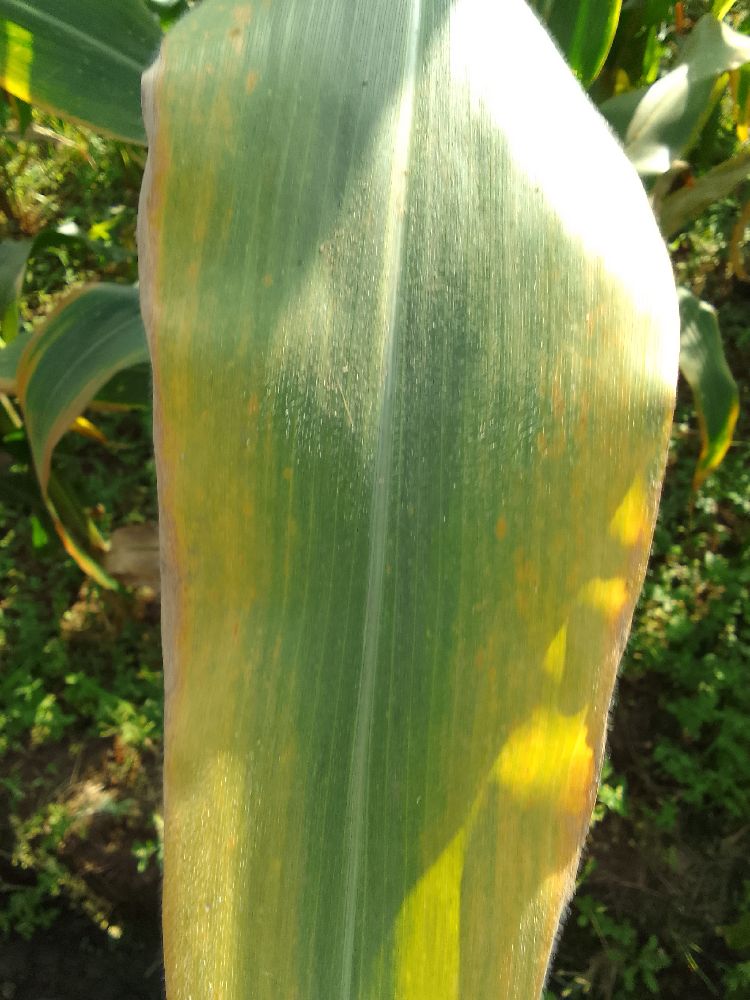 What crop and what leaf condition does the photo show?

maize, maize lethal necrosis
